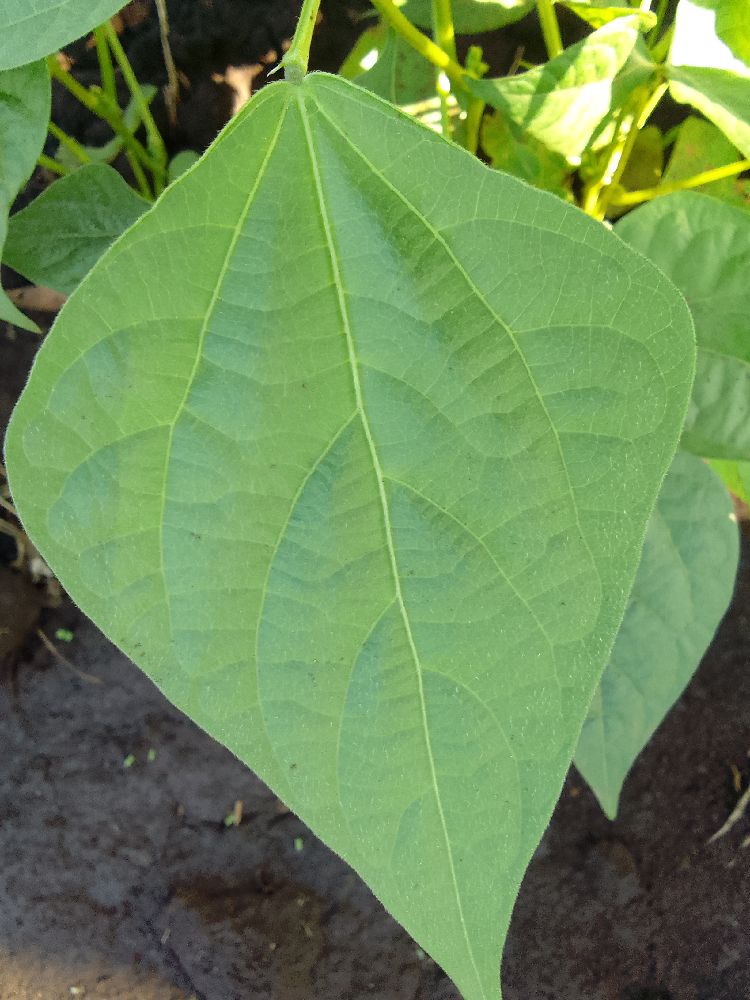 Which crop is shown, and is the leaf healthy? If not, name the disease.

common bean, healthy
